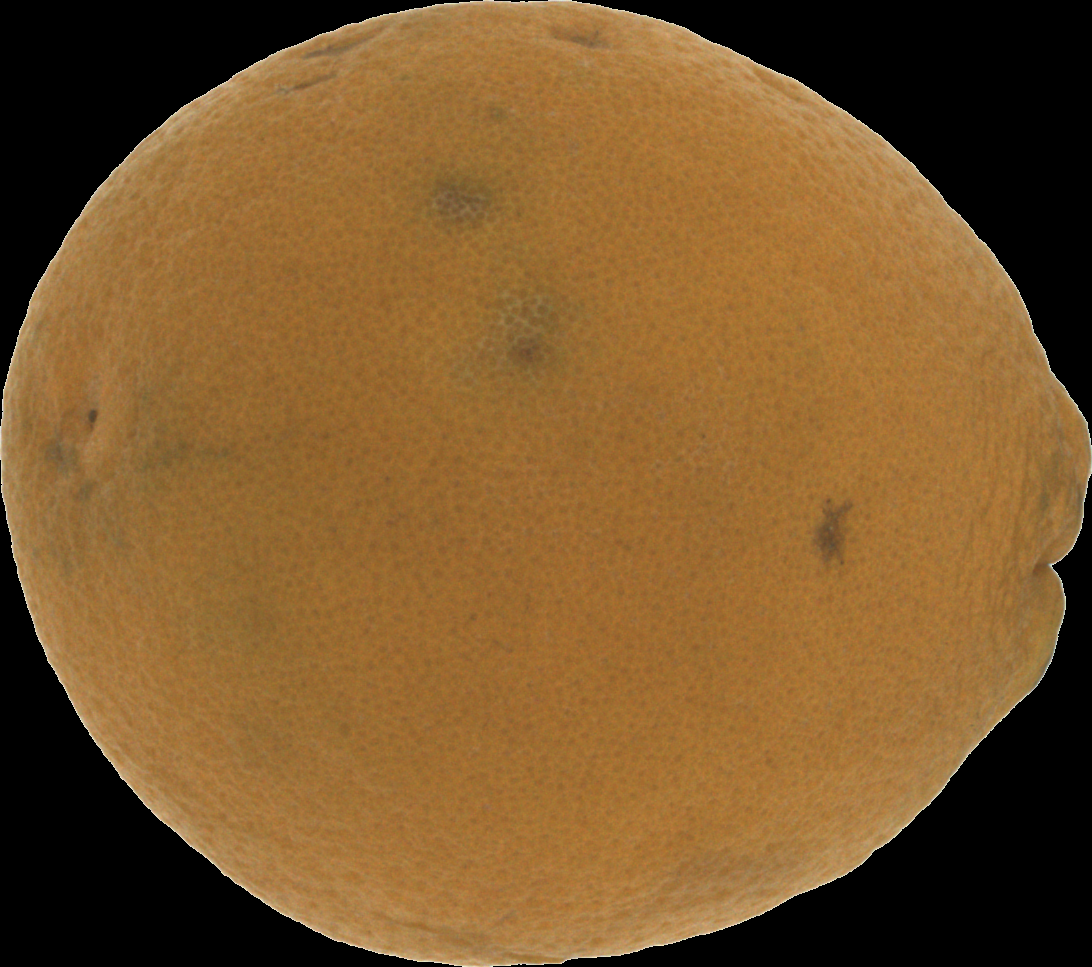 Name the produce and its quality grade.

orange, bad
